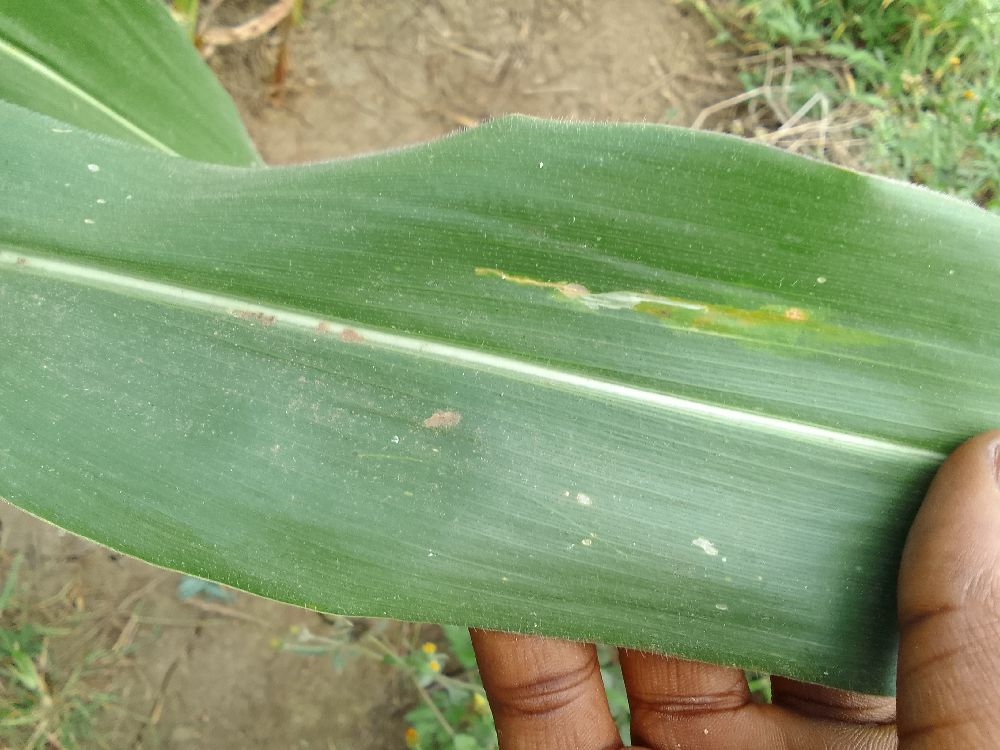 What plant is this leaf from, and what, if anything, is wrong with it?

maize, healthy
